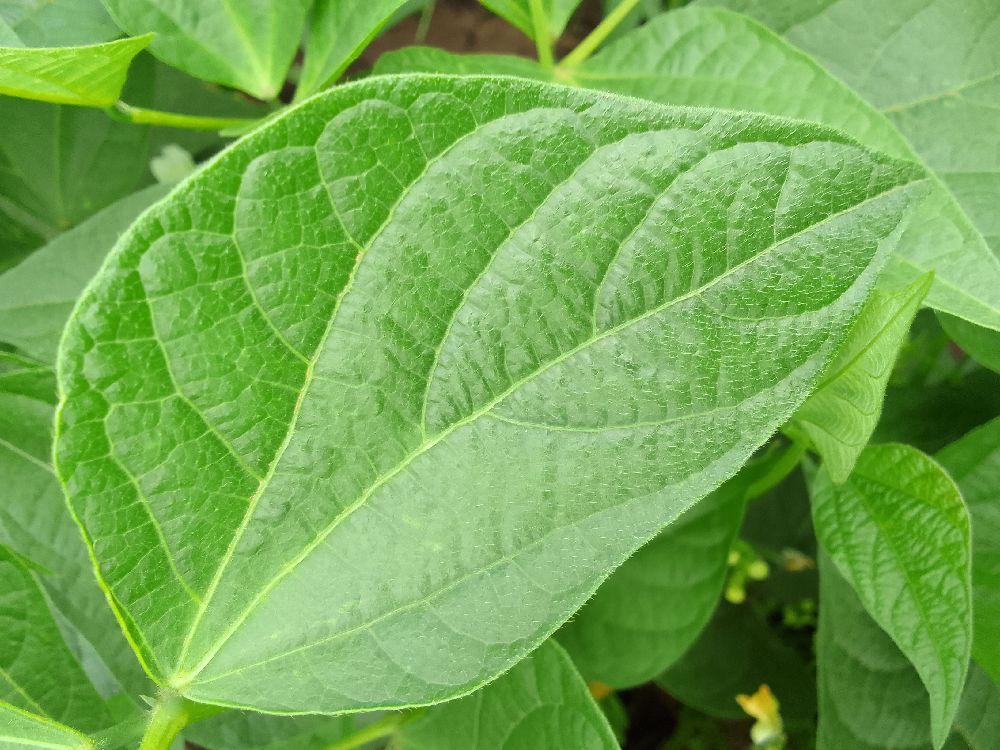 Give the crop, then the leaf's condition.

common bean, healthy
